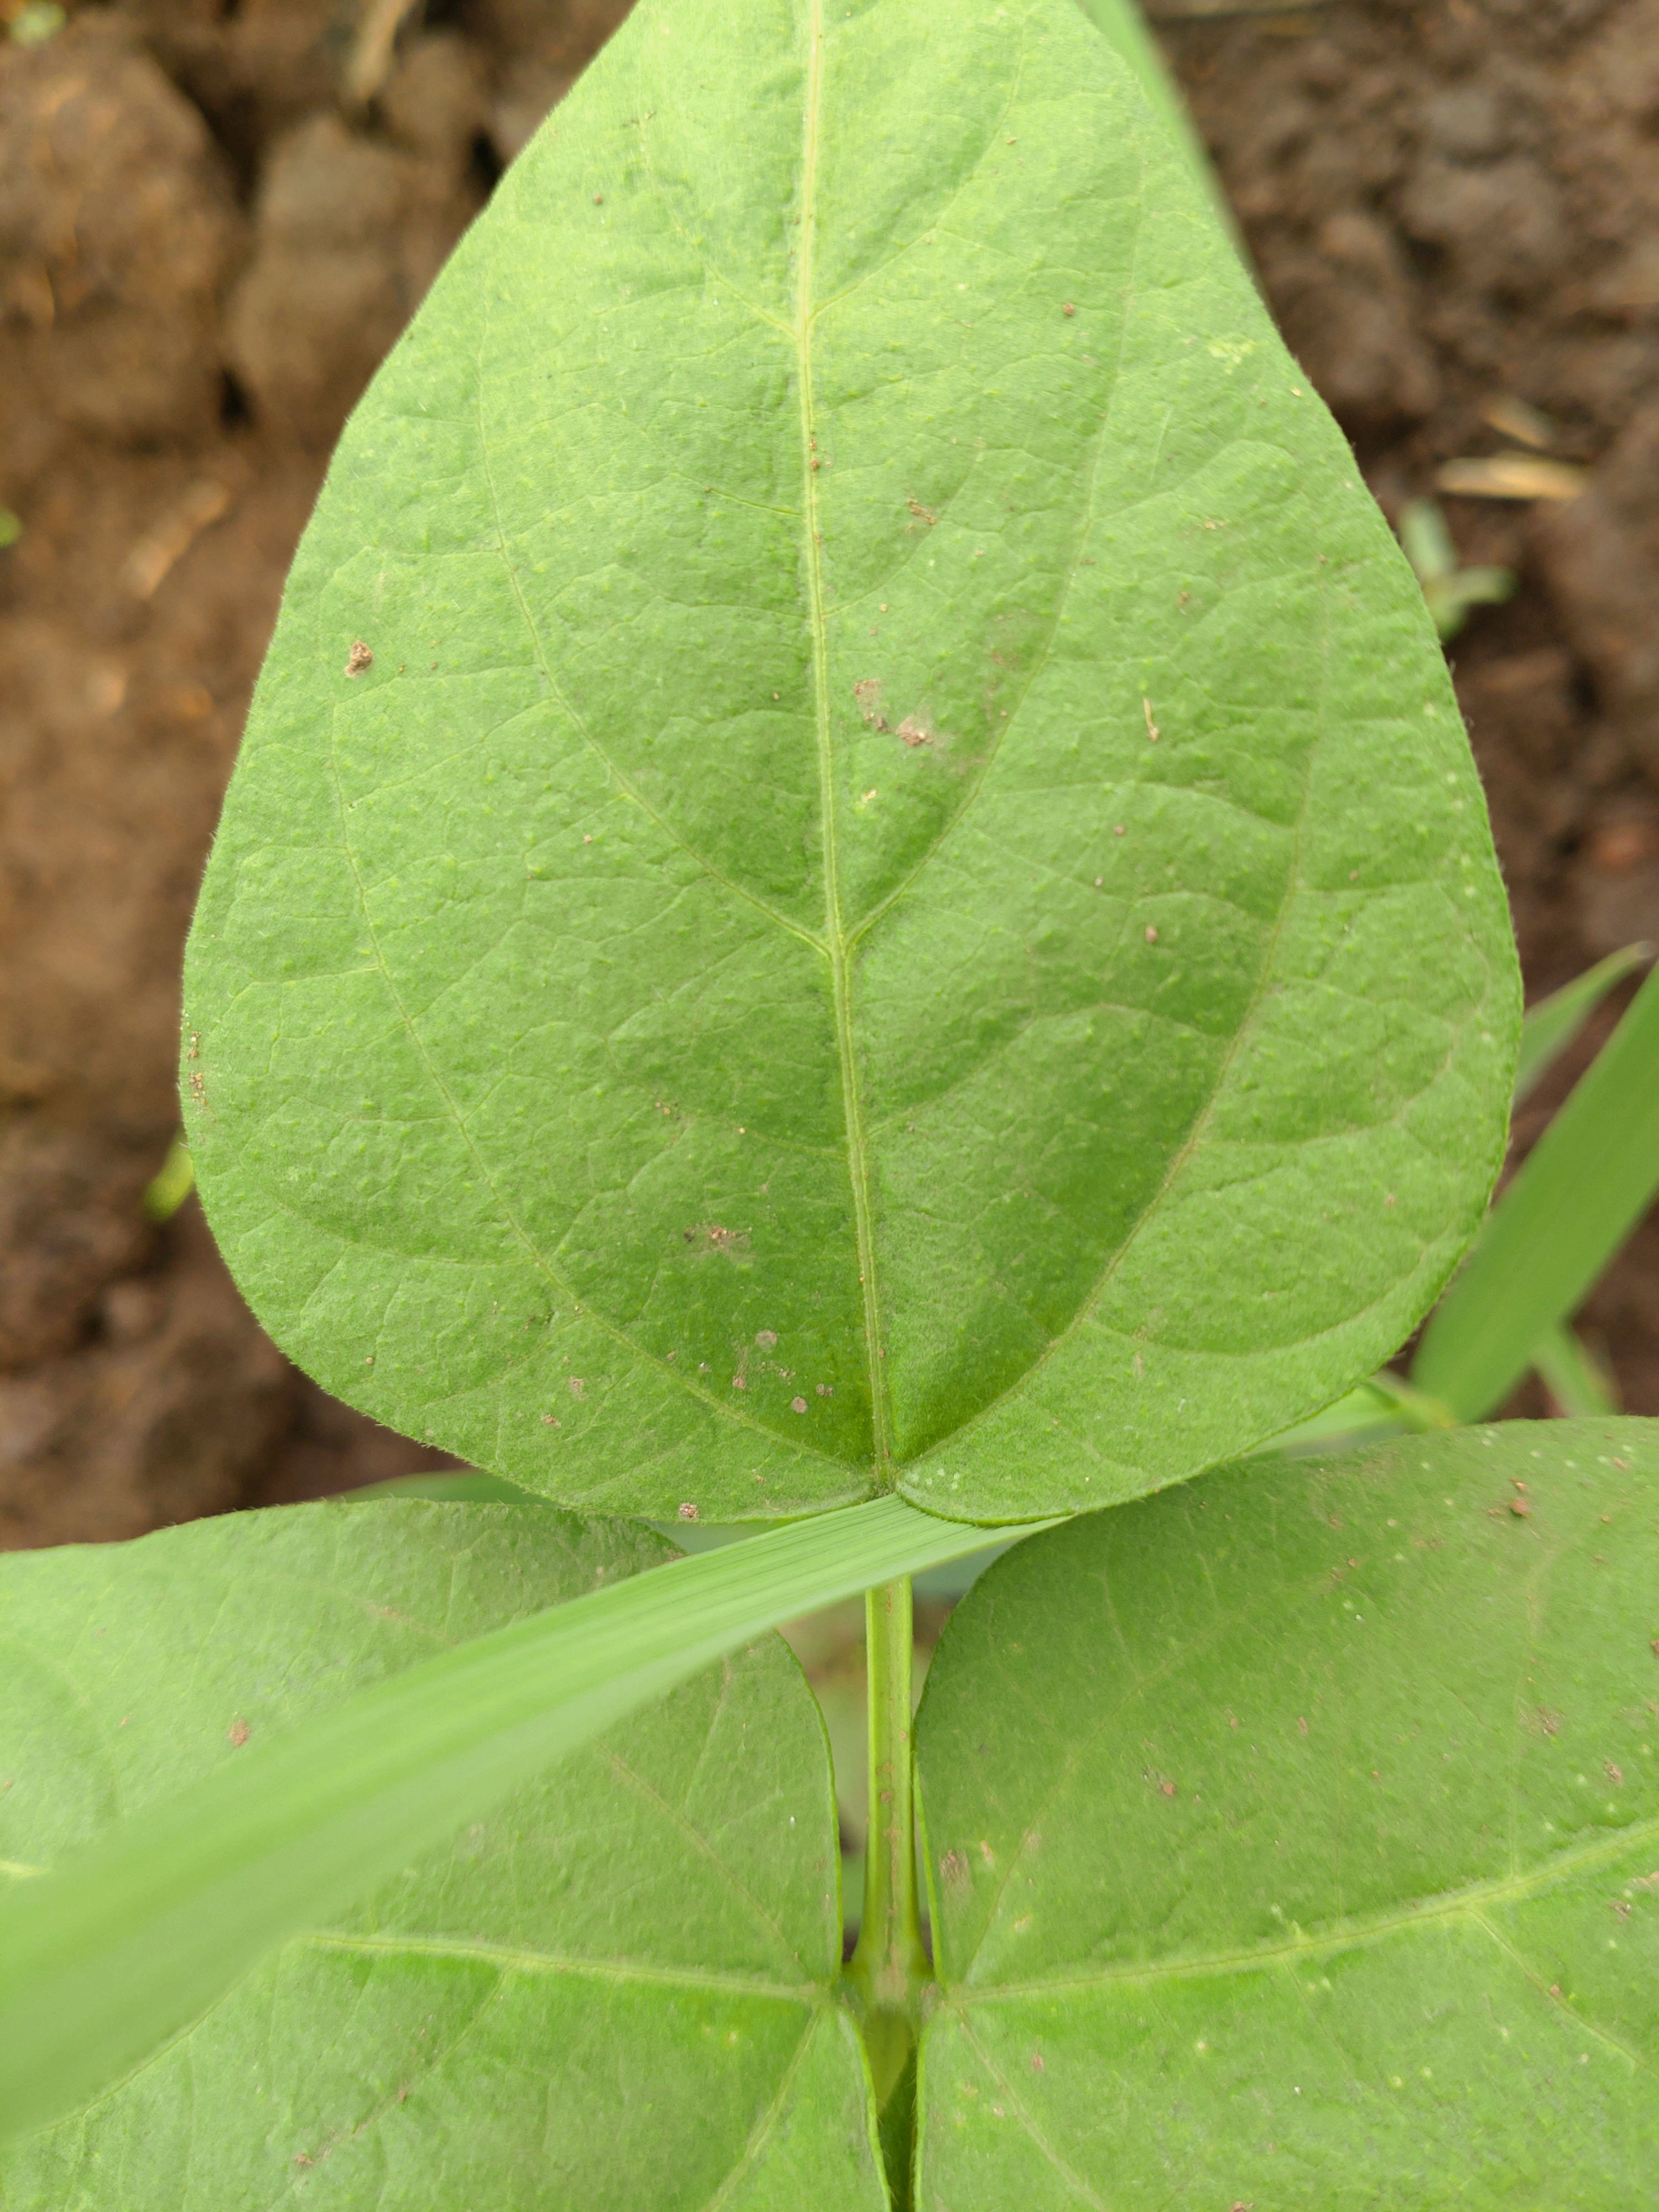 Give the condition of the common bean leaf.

healthy
